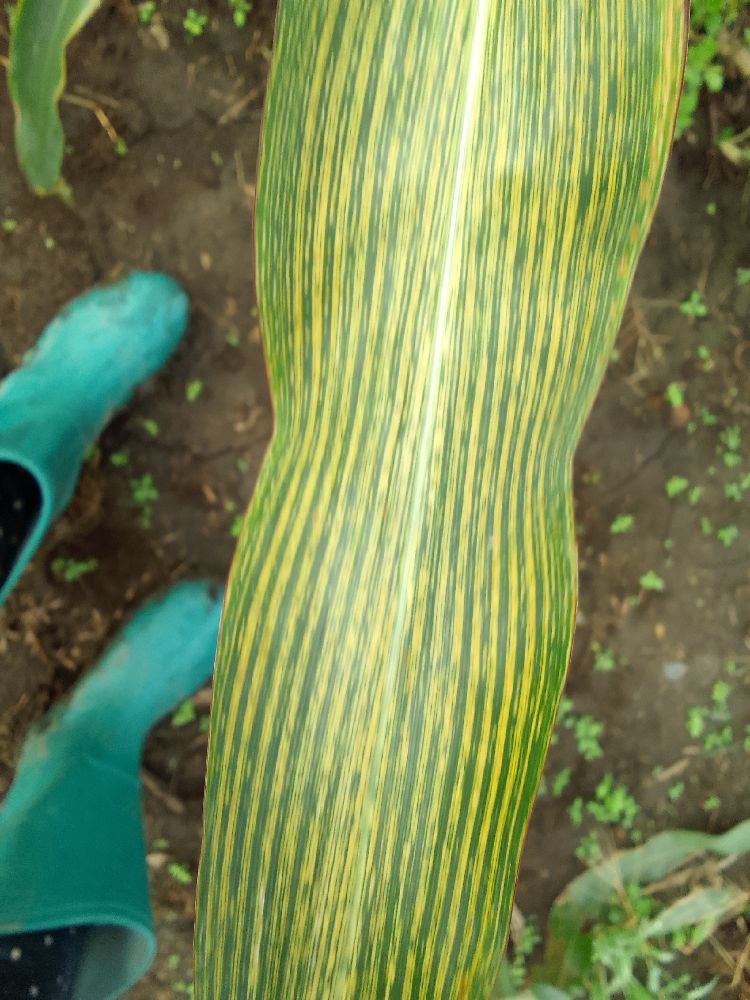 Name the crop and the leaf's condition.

maize, maize streak virus
